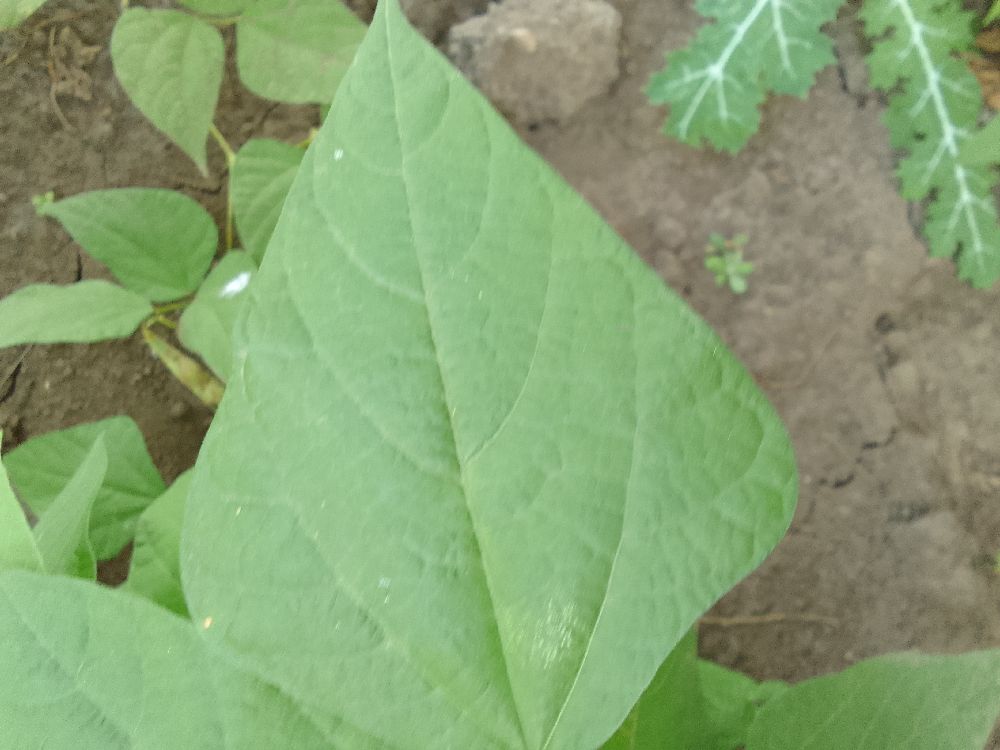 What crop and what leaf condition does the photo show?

common bean, healthy
